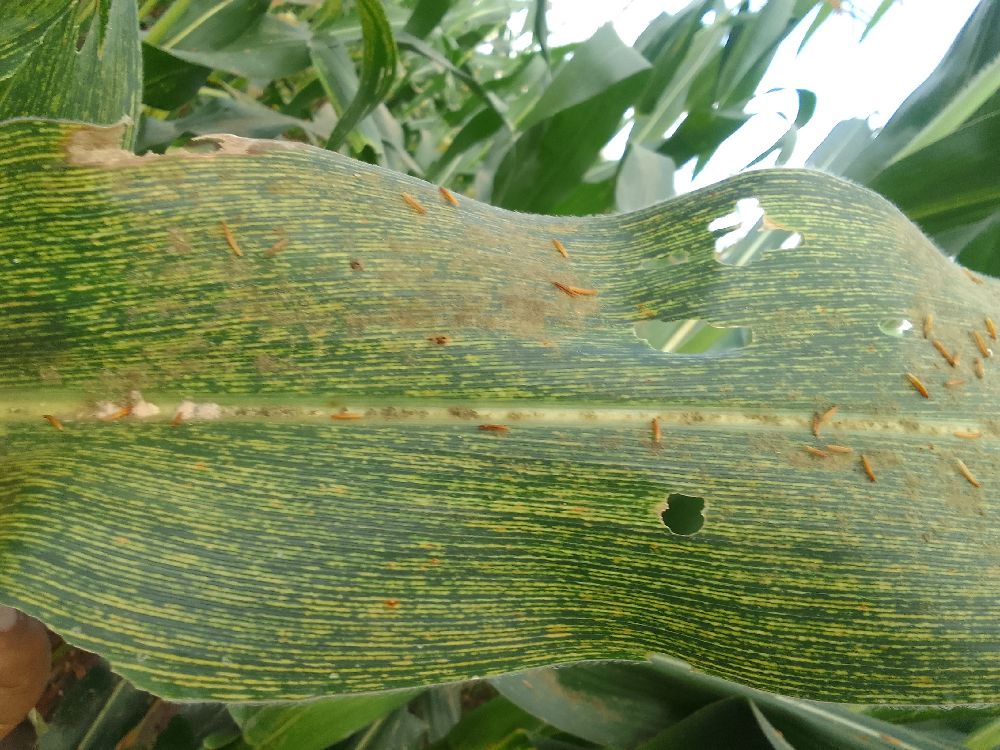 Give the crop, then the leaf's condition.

maize, maize streak virus
